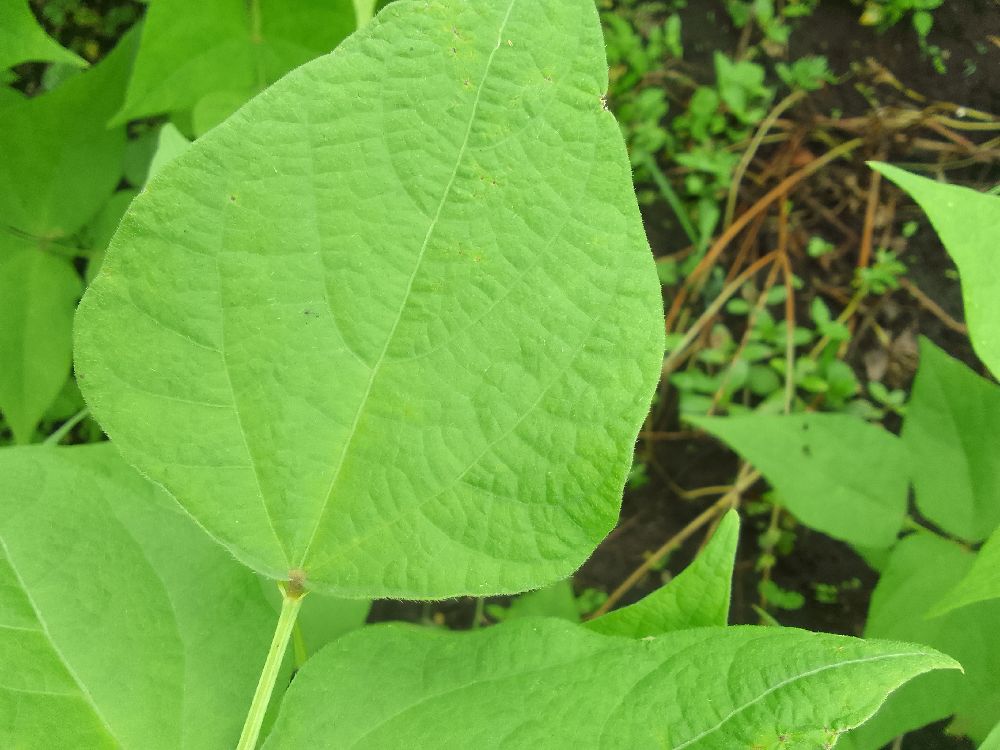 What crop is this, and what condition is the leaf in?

common bean, healthy
